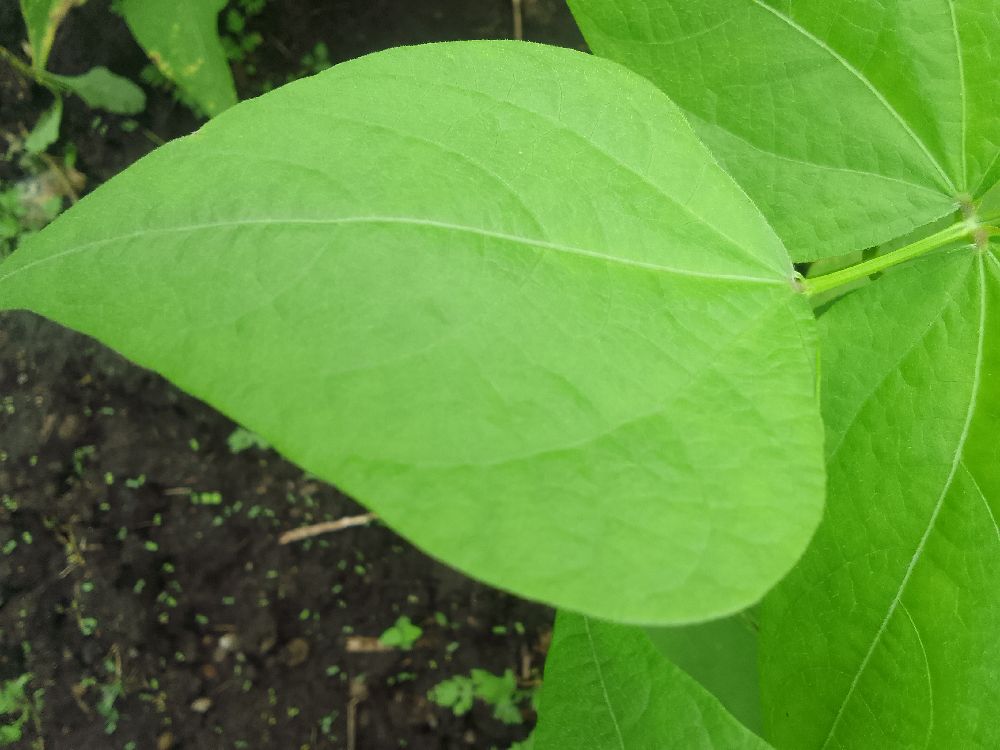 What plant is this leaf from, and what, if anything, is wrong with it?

common bean, healthy
